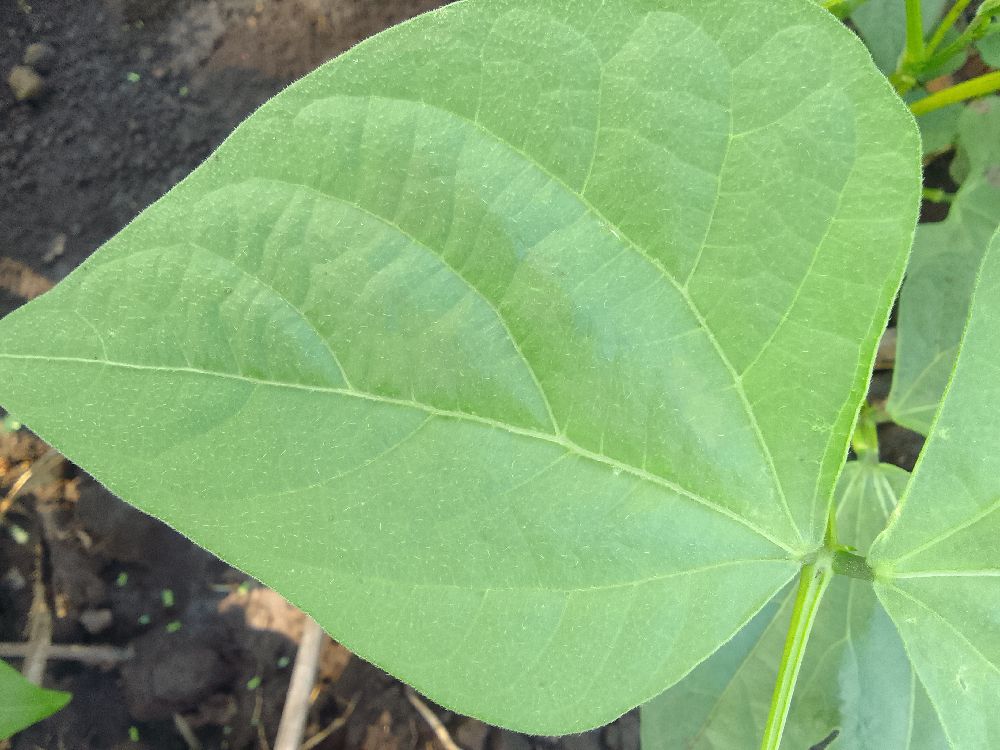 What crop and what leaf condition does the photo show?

common bean, healthy
